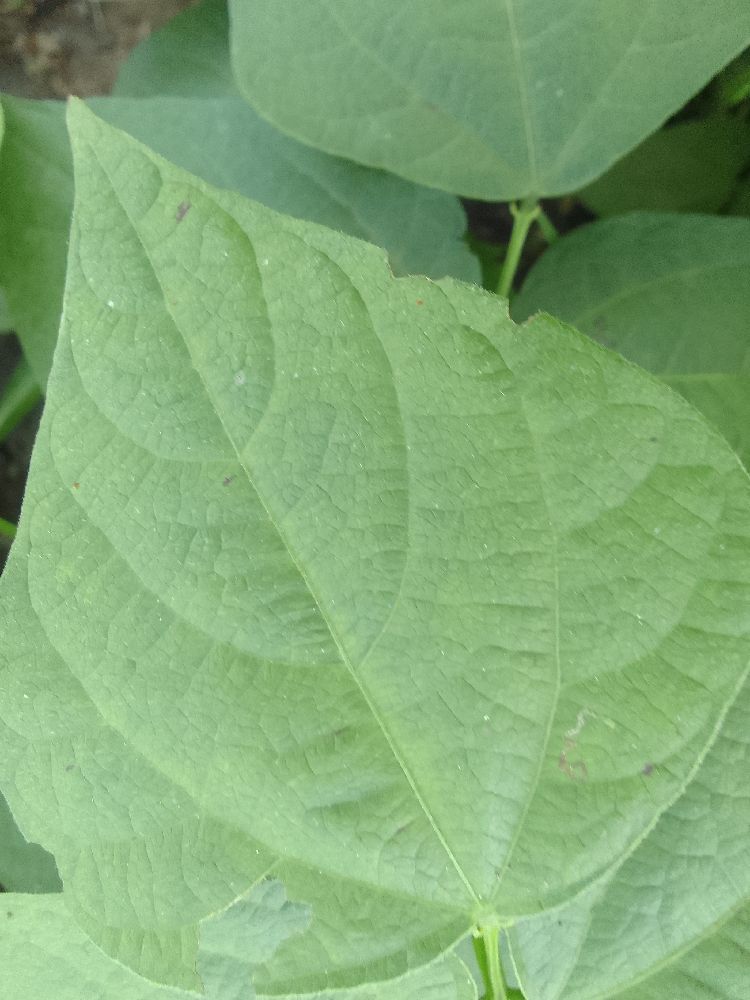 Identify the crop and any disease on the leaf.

common bean, healthy
